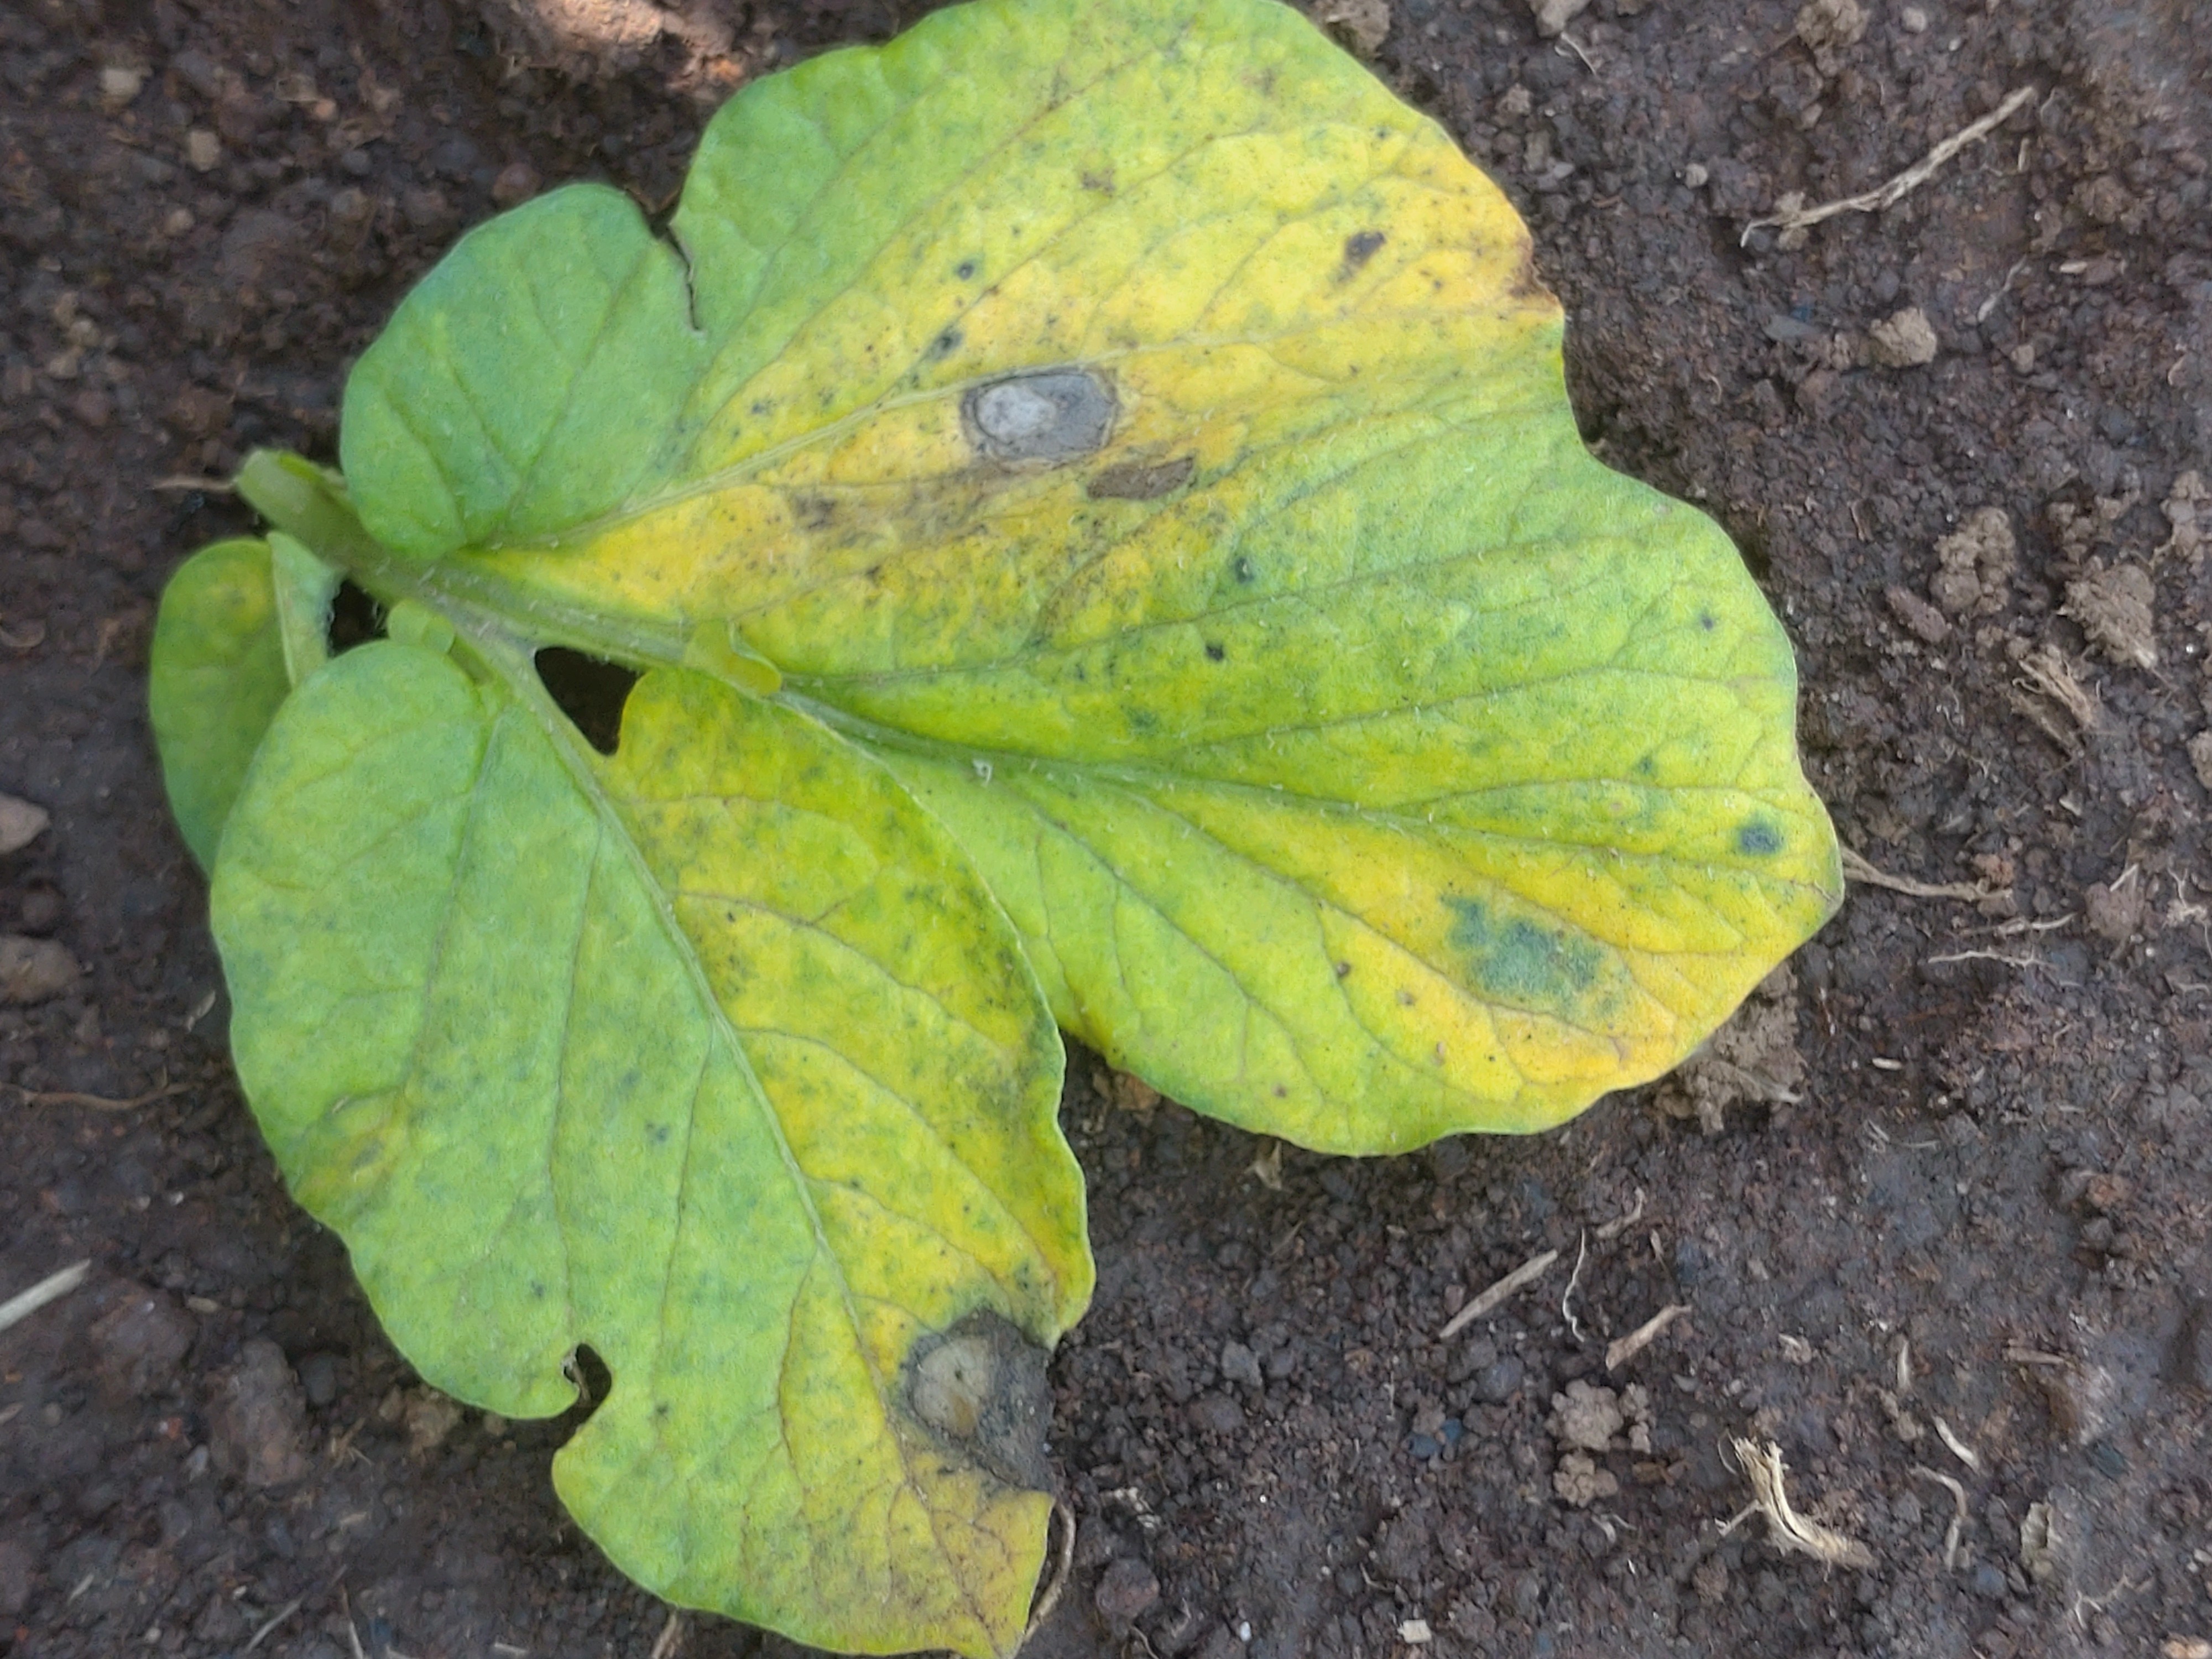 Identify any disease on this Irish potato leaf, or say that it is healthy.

late blight
